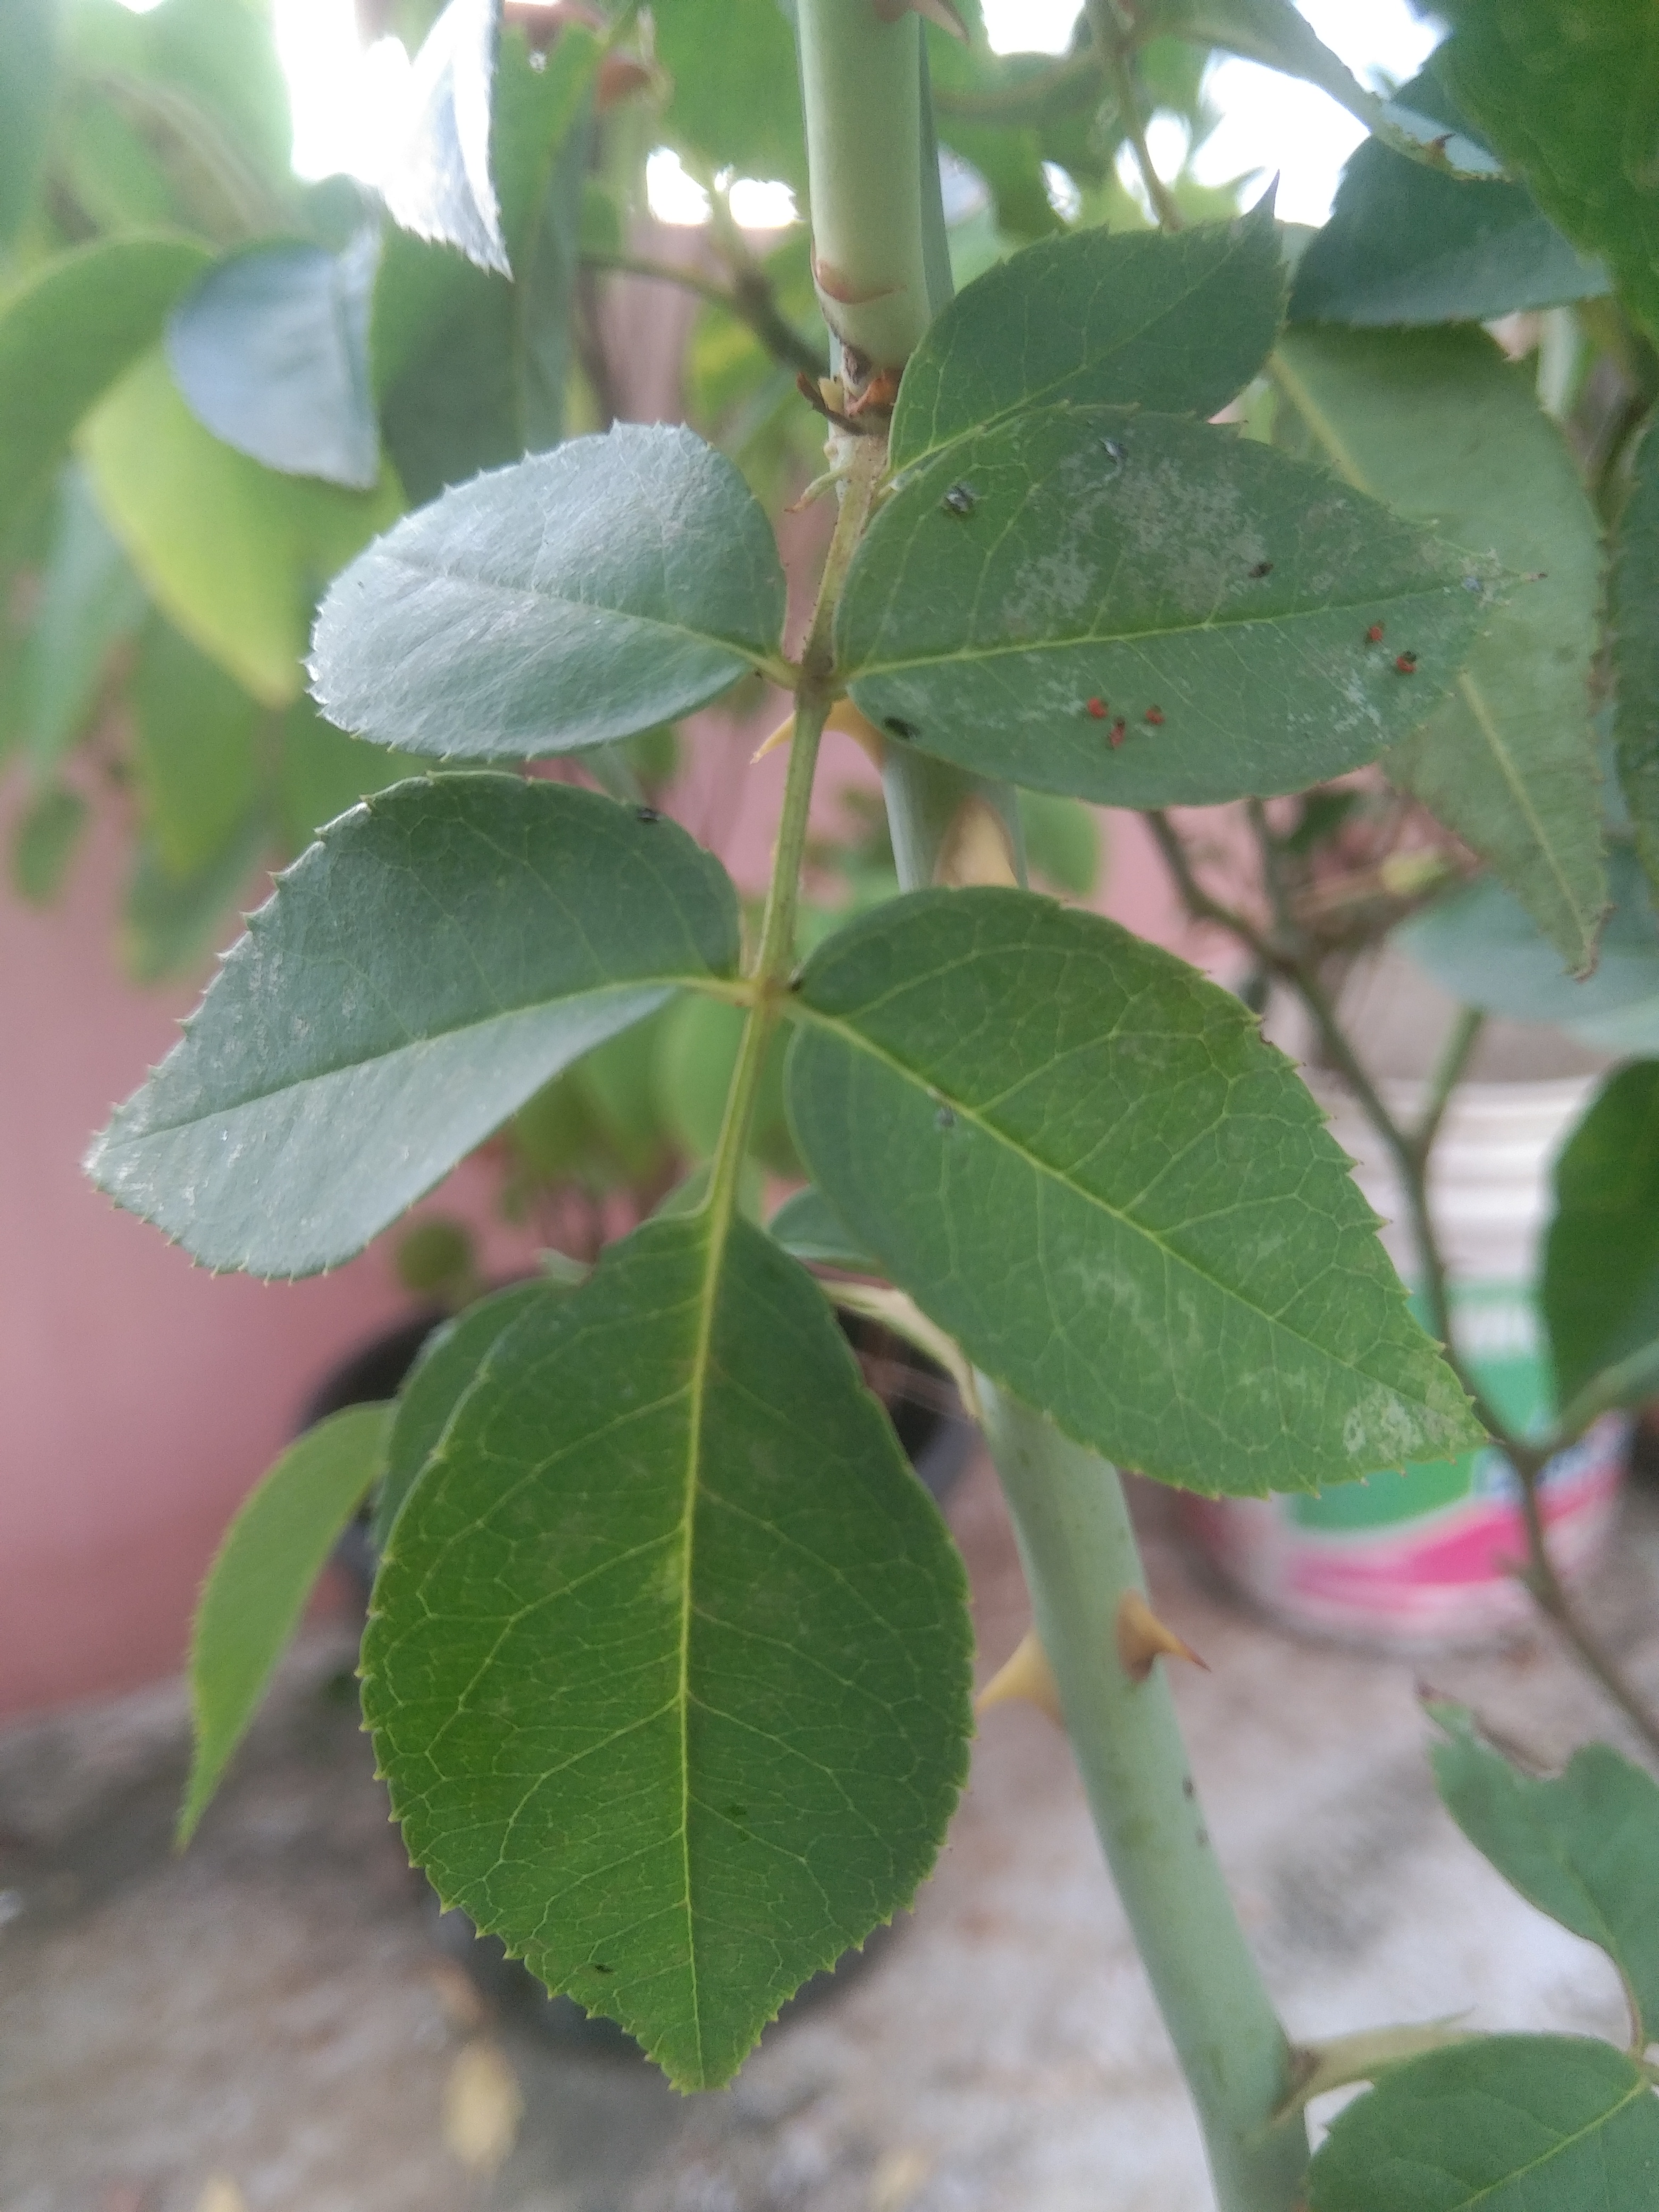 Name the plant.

rose
